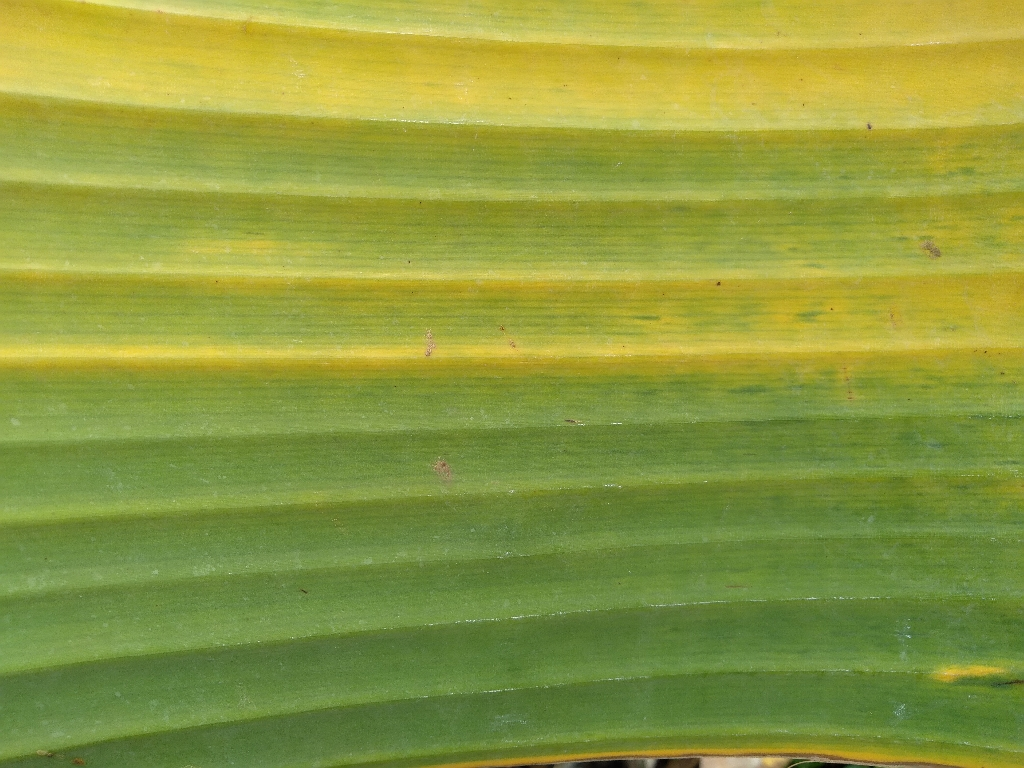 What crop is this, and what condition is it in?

banana, fusarium wilt race 1
